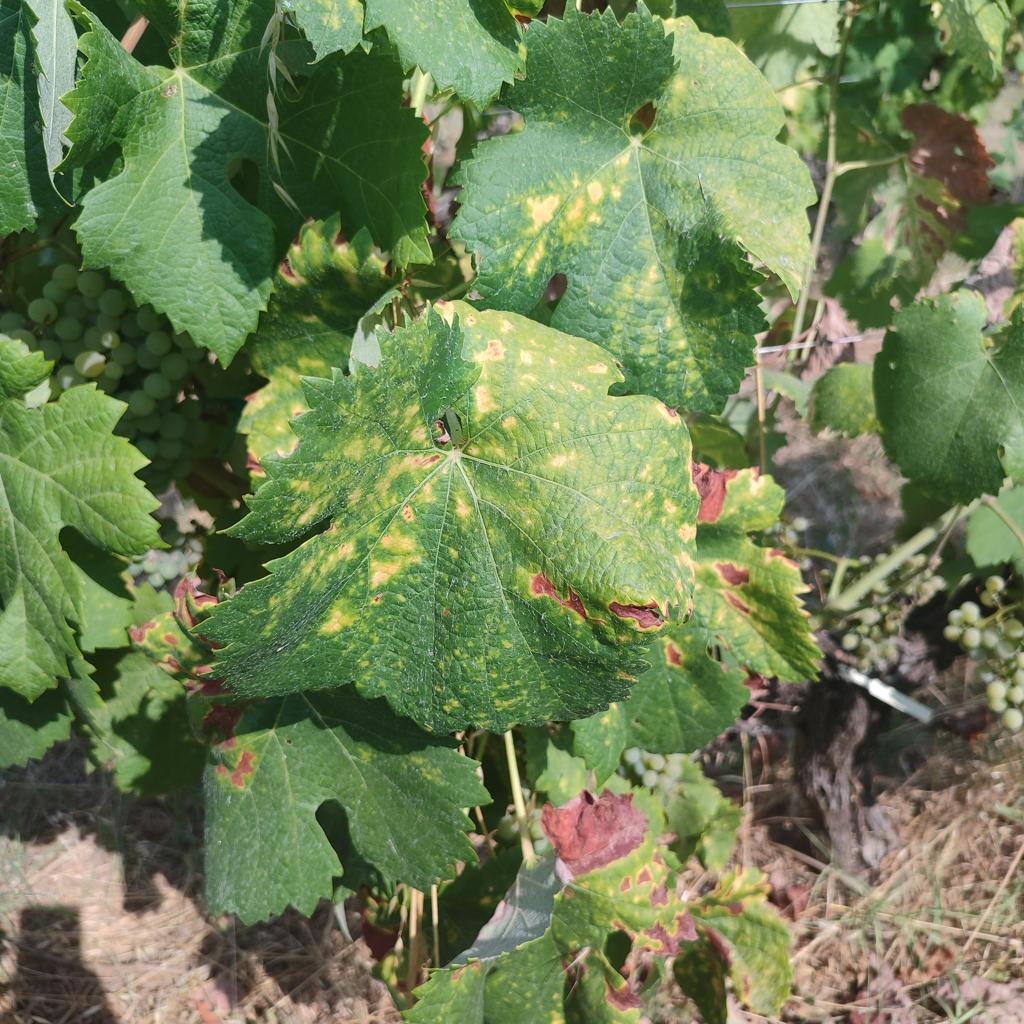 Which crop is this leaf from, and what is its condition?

grapevine, esca complex
